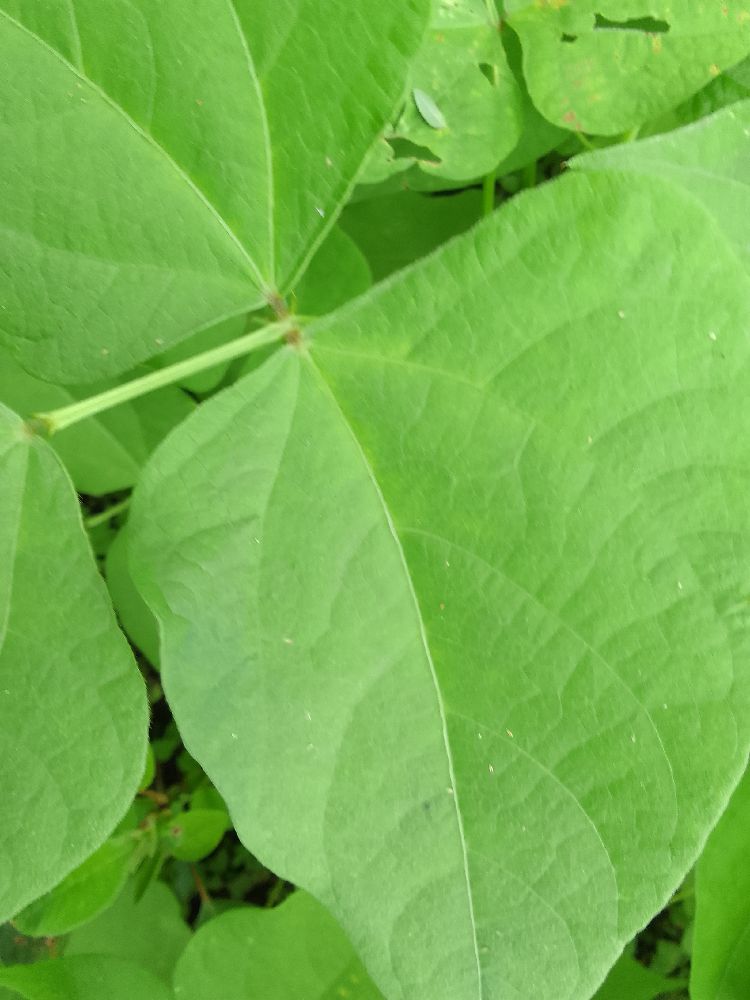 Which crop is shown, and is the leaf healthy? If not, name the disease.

common bean, healthy
